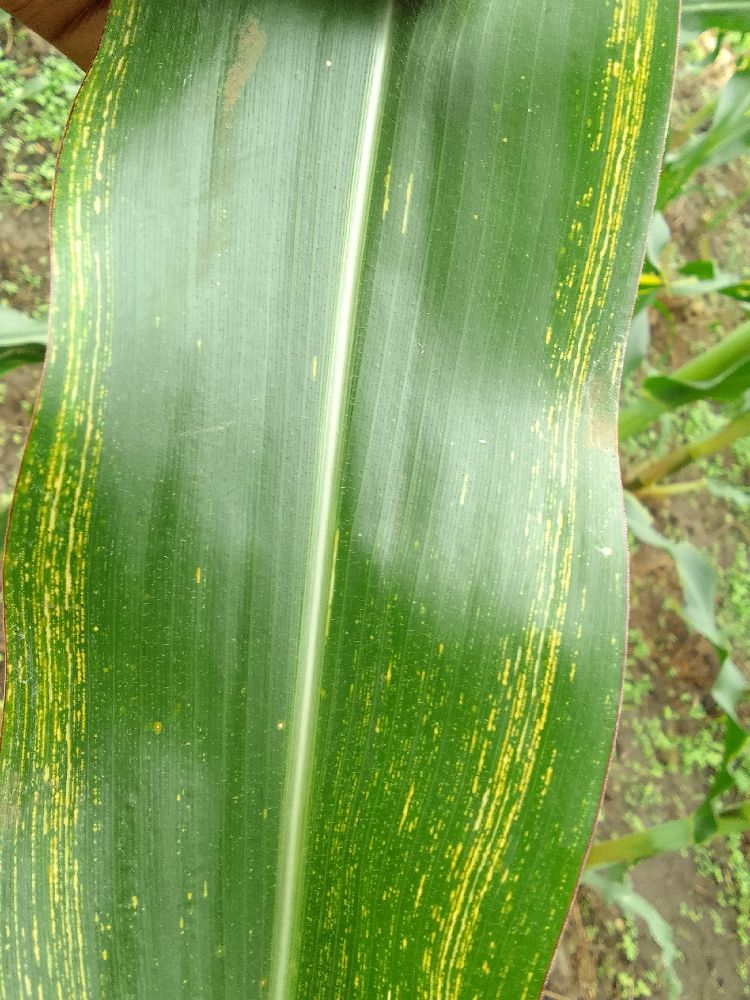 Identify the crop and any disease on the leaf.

maize, maize streak virus
